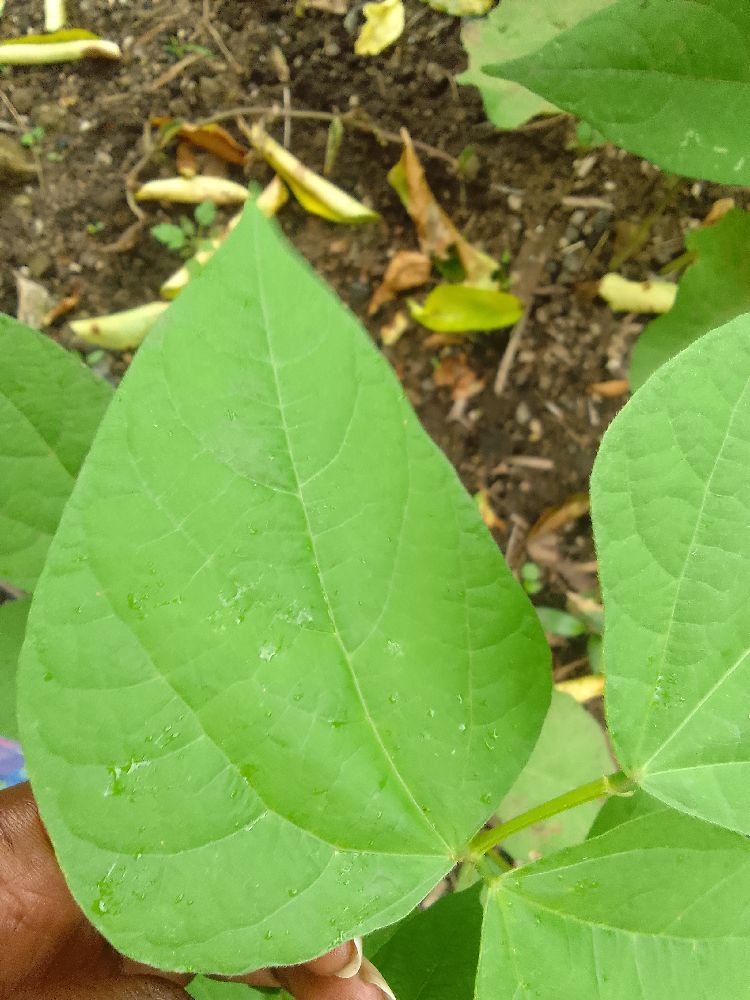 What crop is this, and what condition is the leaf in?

common bean, healthy
